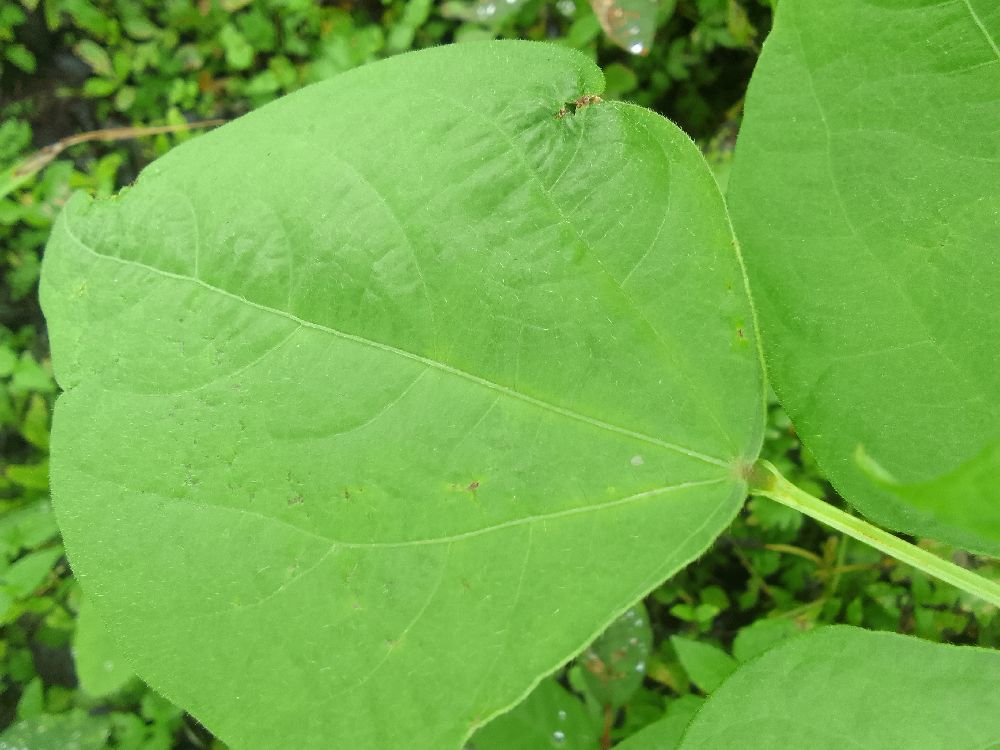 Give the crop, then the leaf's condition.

common bean, healthy
